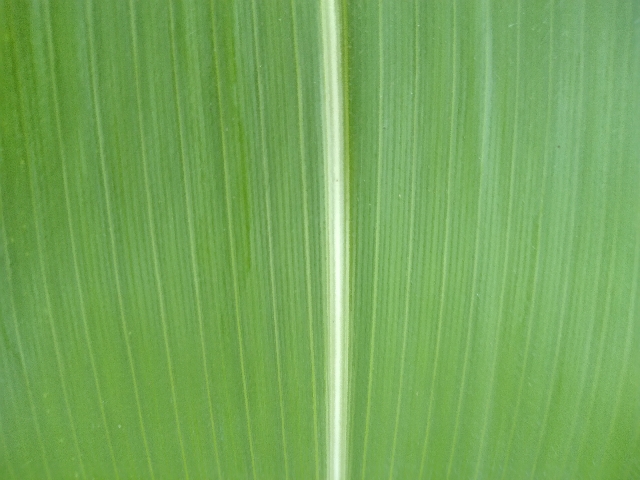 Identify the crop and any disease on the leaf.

maize, healthy
